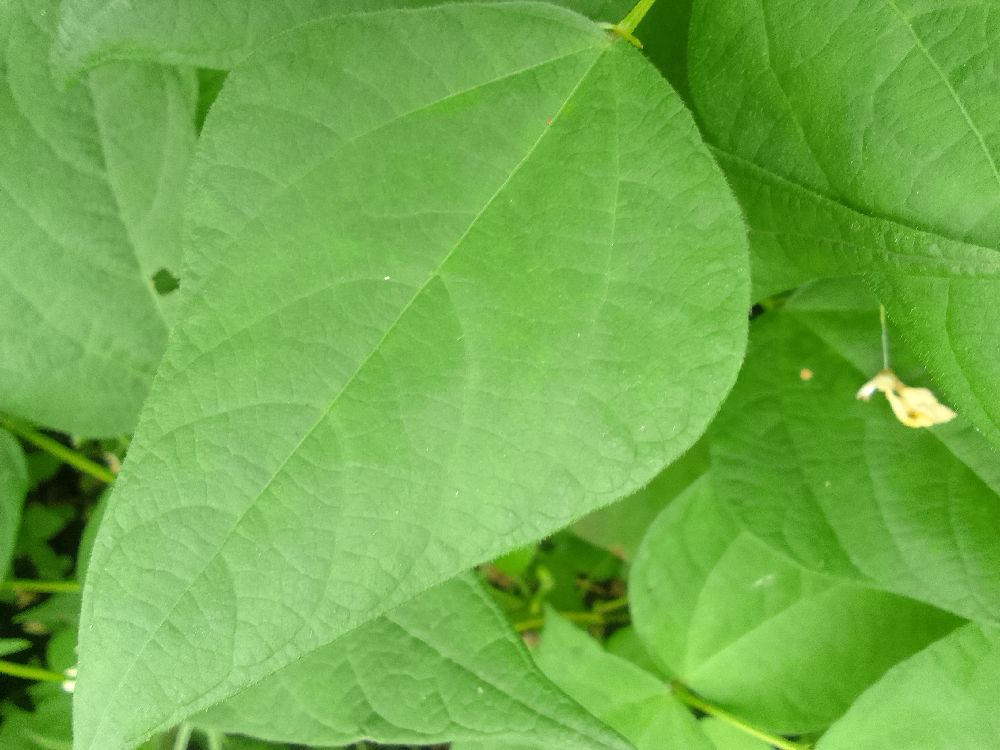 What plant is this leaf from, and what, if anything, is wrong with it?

common bean, healthy
